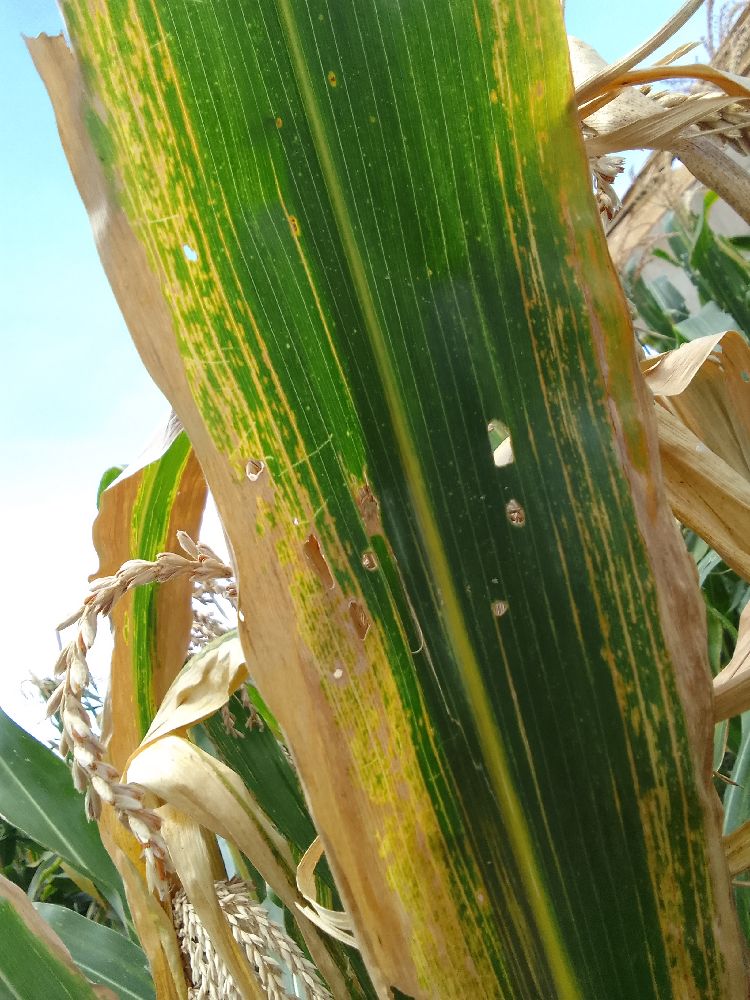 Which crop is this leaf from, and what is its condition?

maize, maize lethal necrosis
